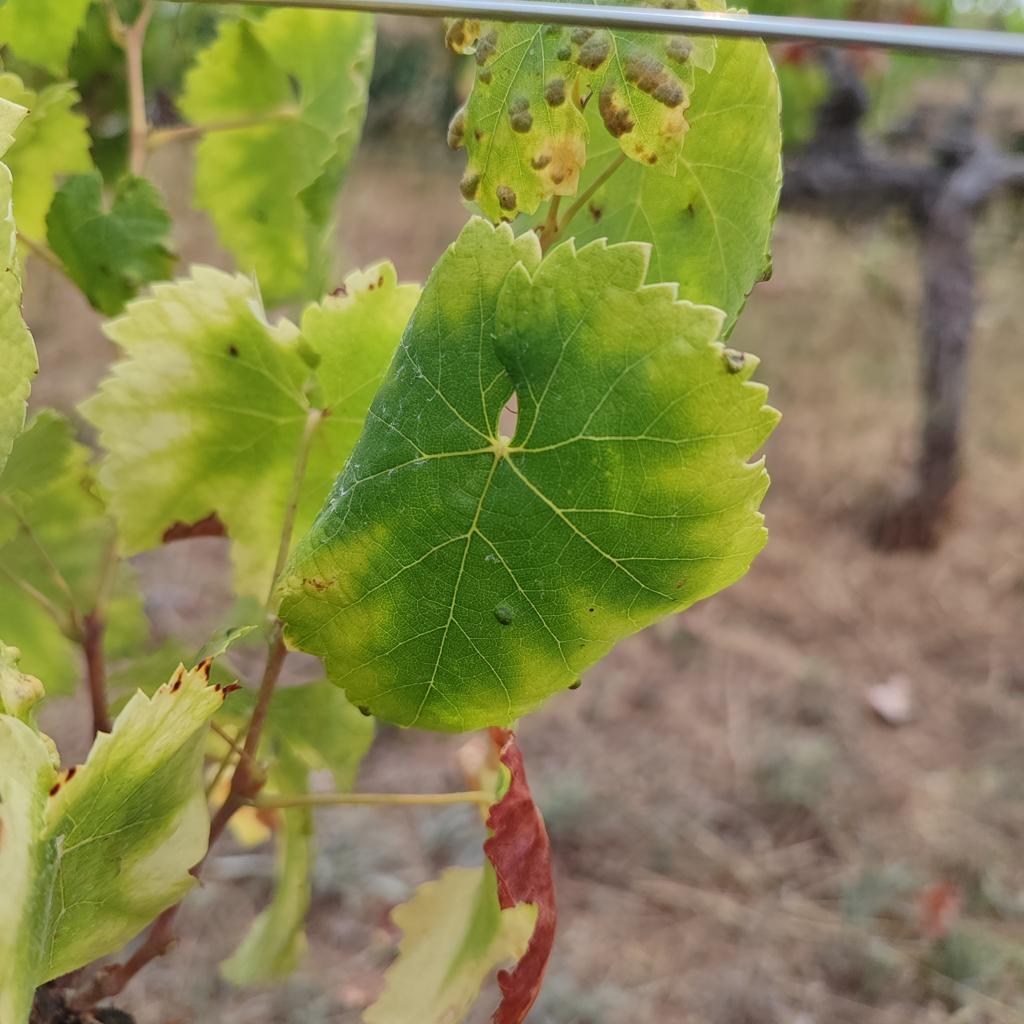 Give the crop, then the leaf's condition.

grapevine, esca complex
